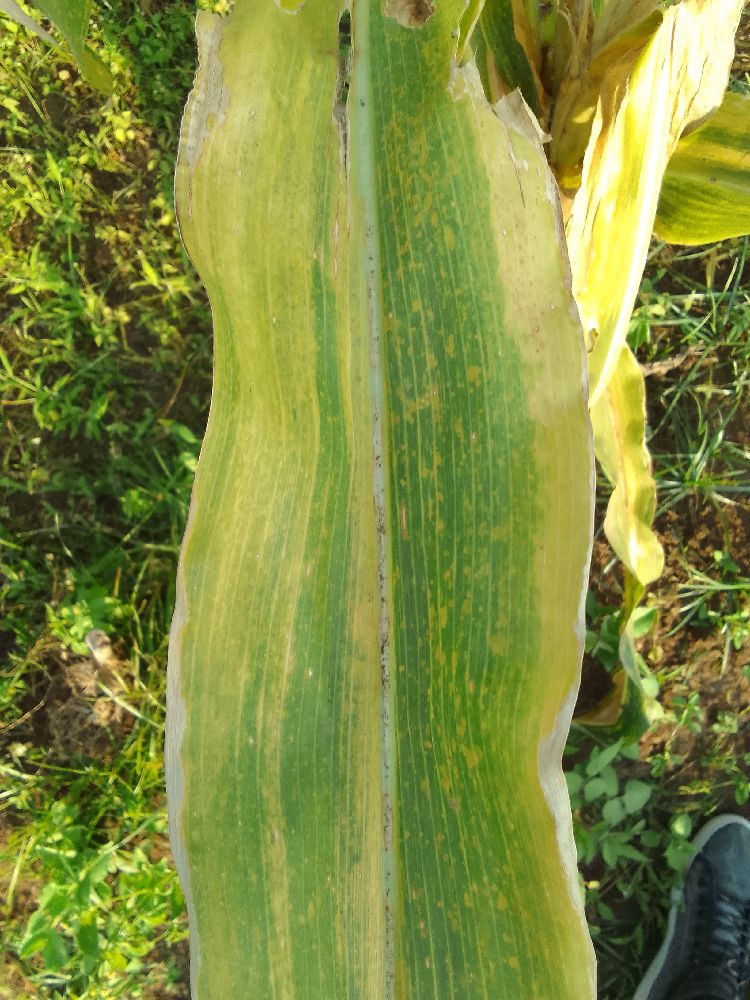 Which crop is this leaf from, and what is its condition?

maize, maize lethal necrosis
